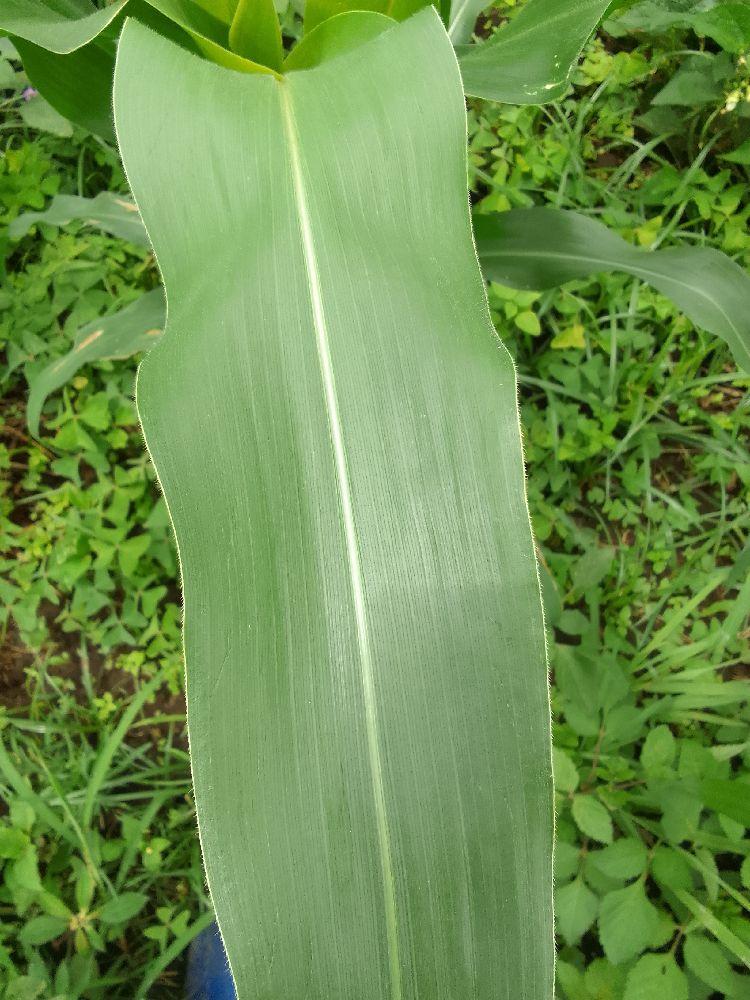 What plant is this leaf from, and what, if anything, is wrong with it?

maize, healthy
